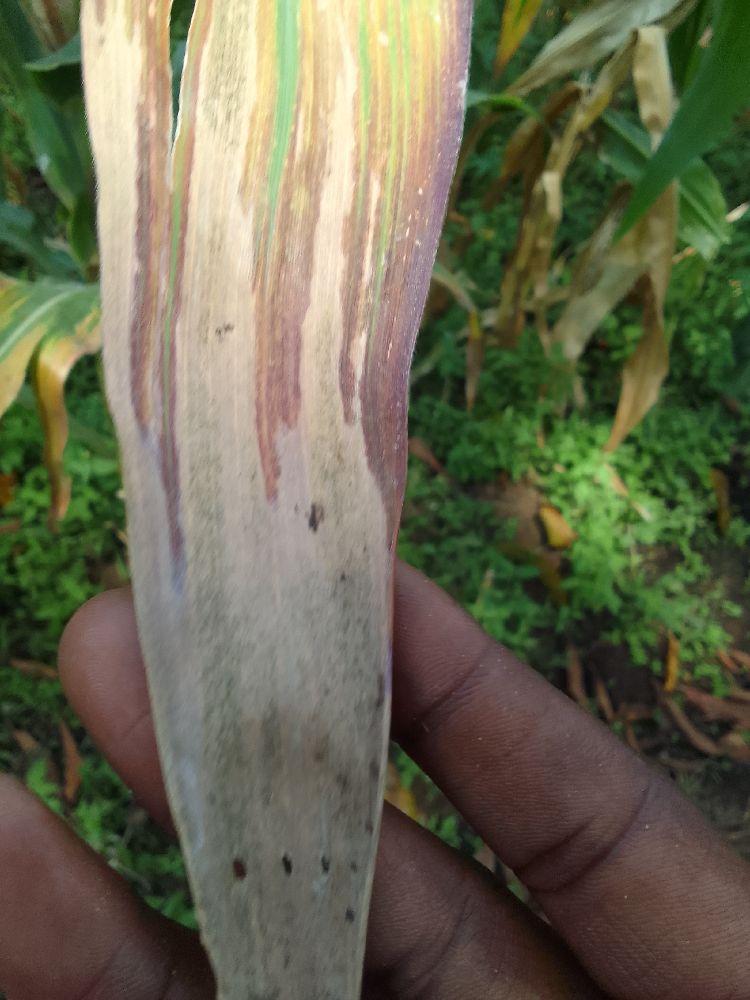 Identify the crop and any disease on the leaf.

maize, maize lethal necrosis
